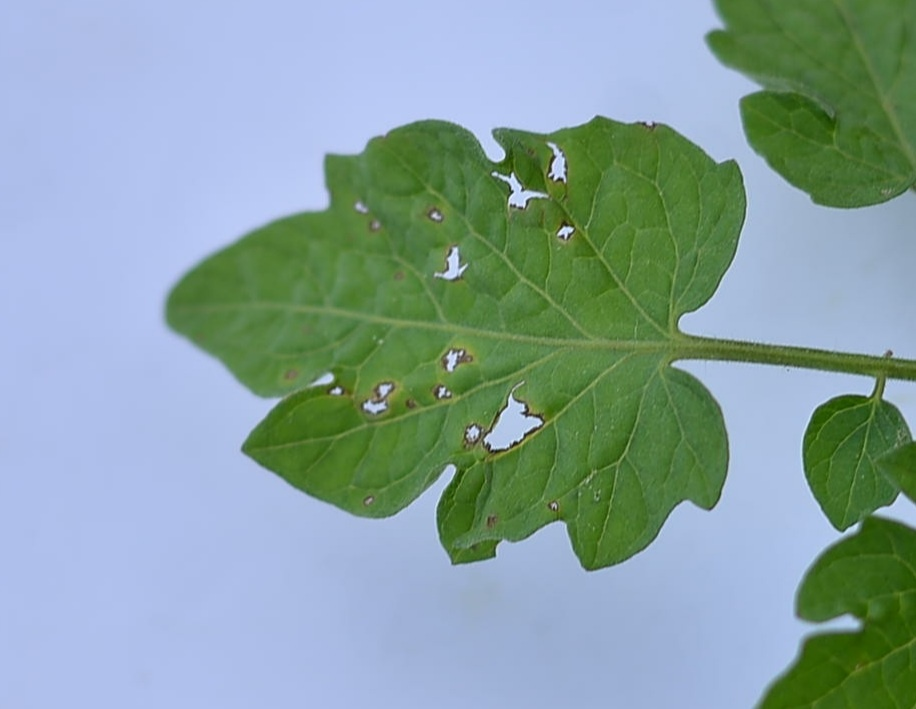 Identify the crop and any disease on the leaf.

tomato, infected
